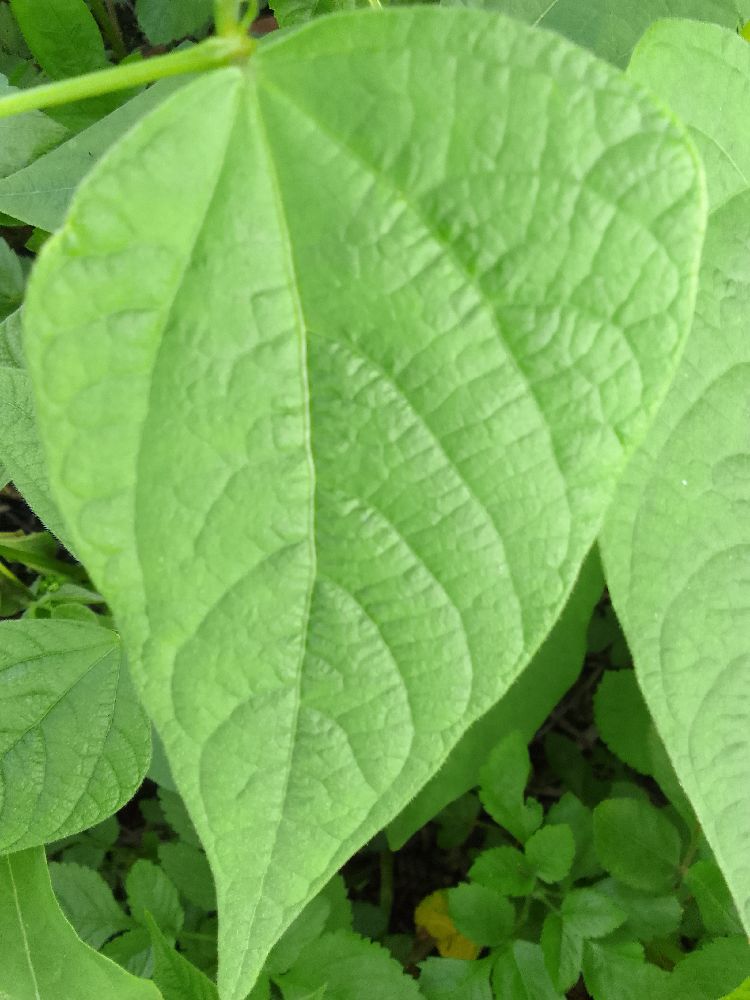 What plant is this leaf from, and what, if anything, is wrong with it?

common bean, healthy
